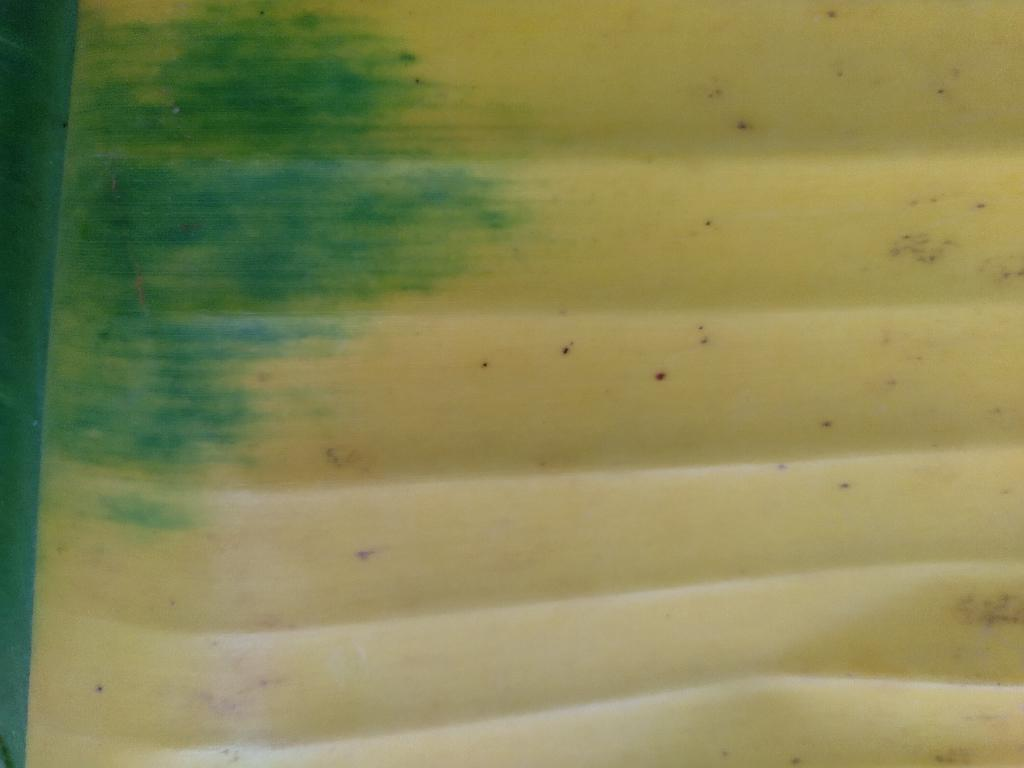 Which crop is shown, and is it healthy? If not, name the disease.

banana, fusarium wilt race 1
